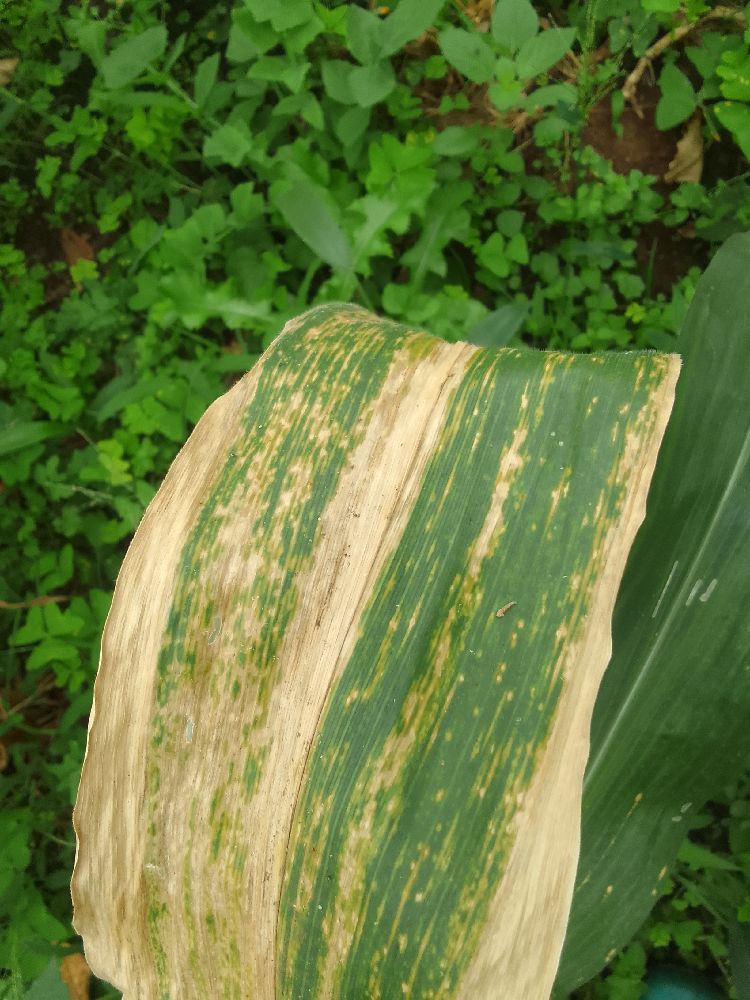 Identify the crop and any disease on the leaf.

maize, maize lethal necrosis
